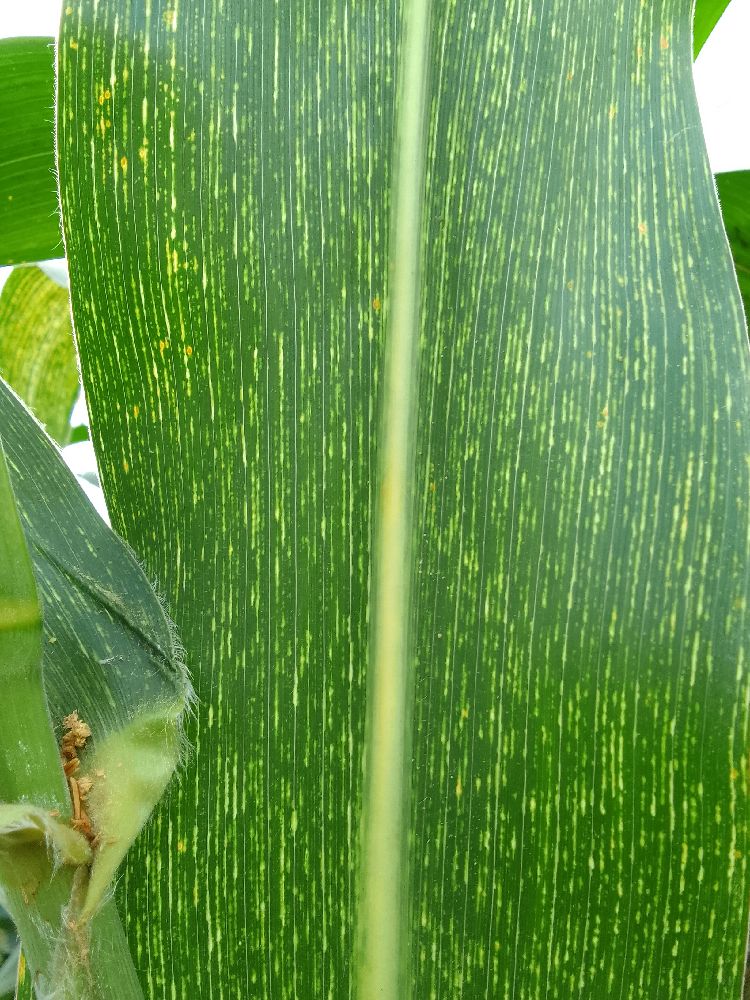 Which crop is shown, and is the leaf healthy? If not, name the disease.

maize, maize streak virus
